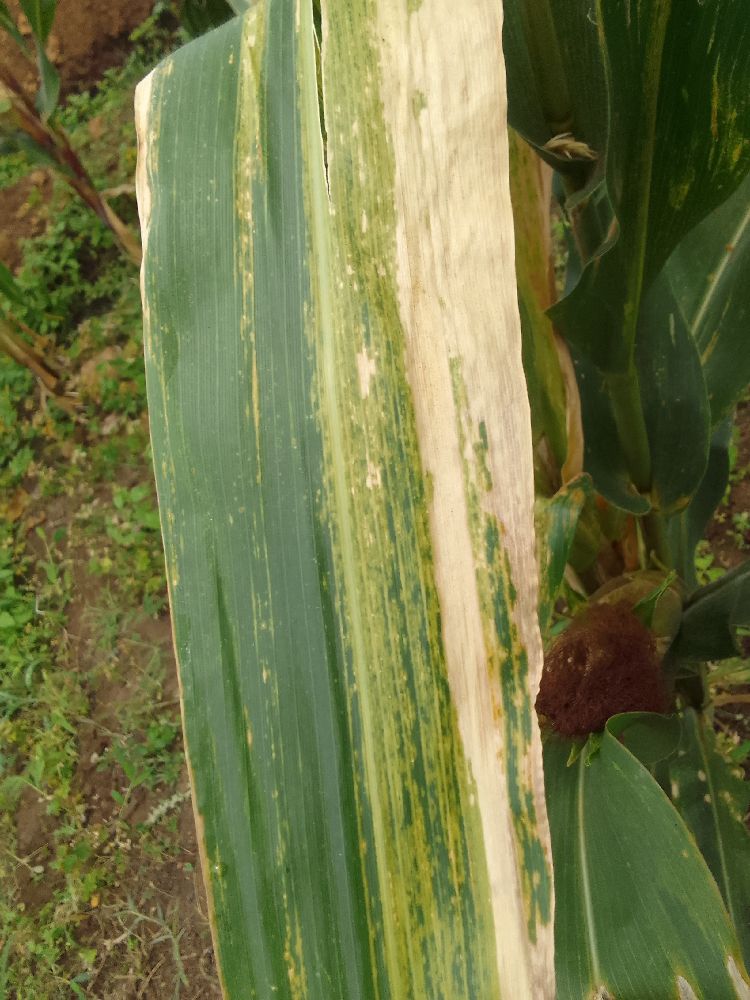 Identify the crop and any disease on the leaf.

maize, maize lethal necrosis
